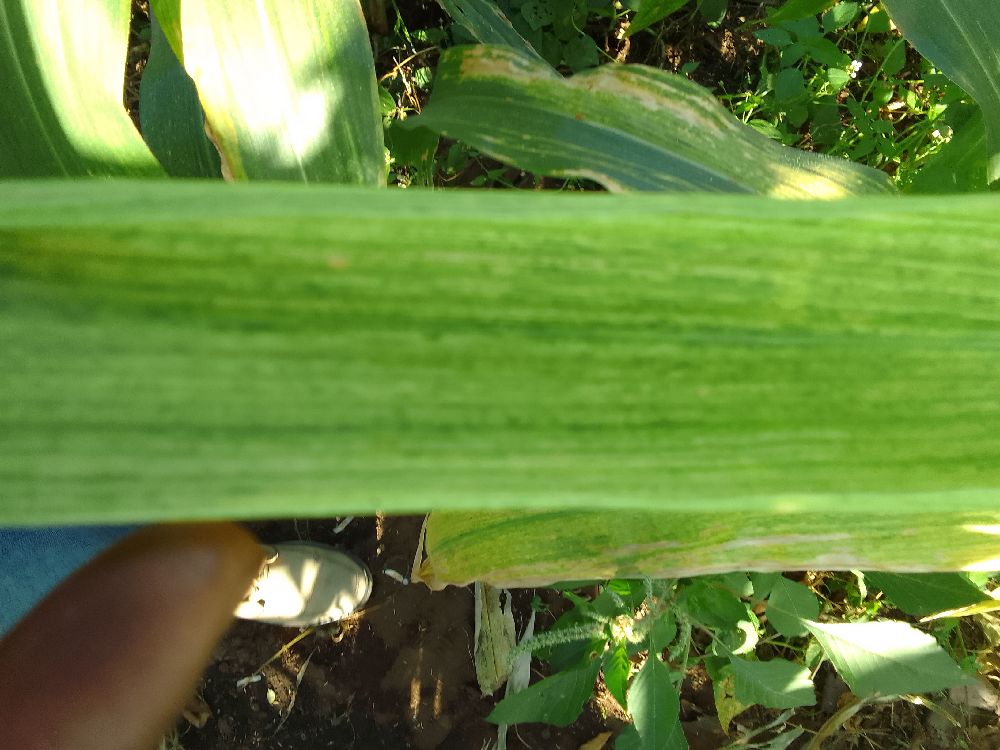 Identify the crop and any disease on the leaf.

maize, maize lethal necrosis
